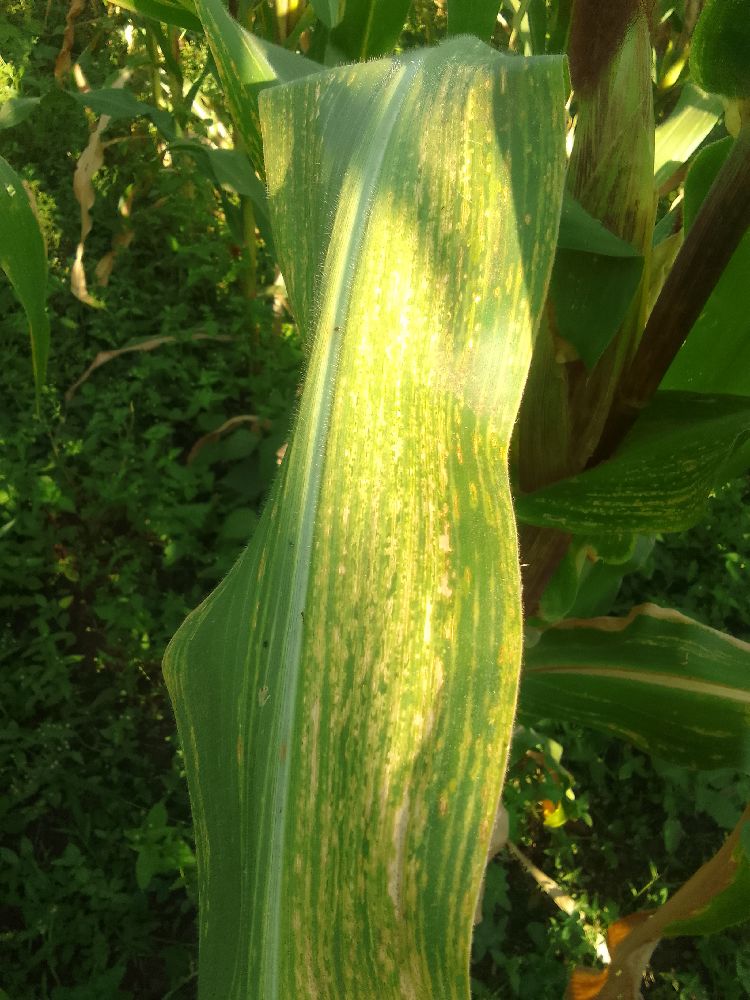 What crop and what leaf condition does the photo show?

maize, maize lethal necrosis
